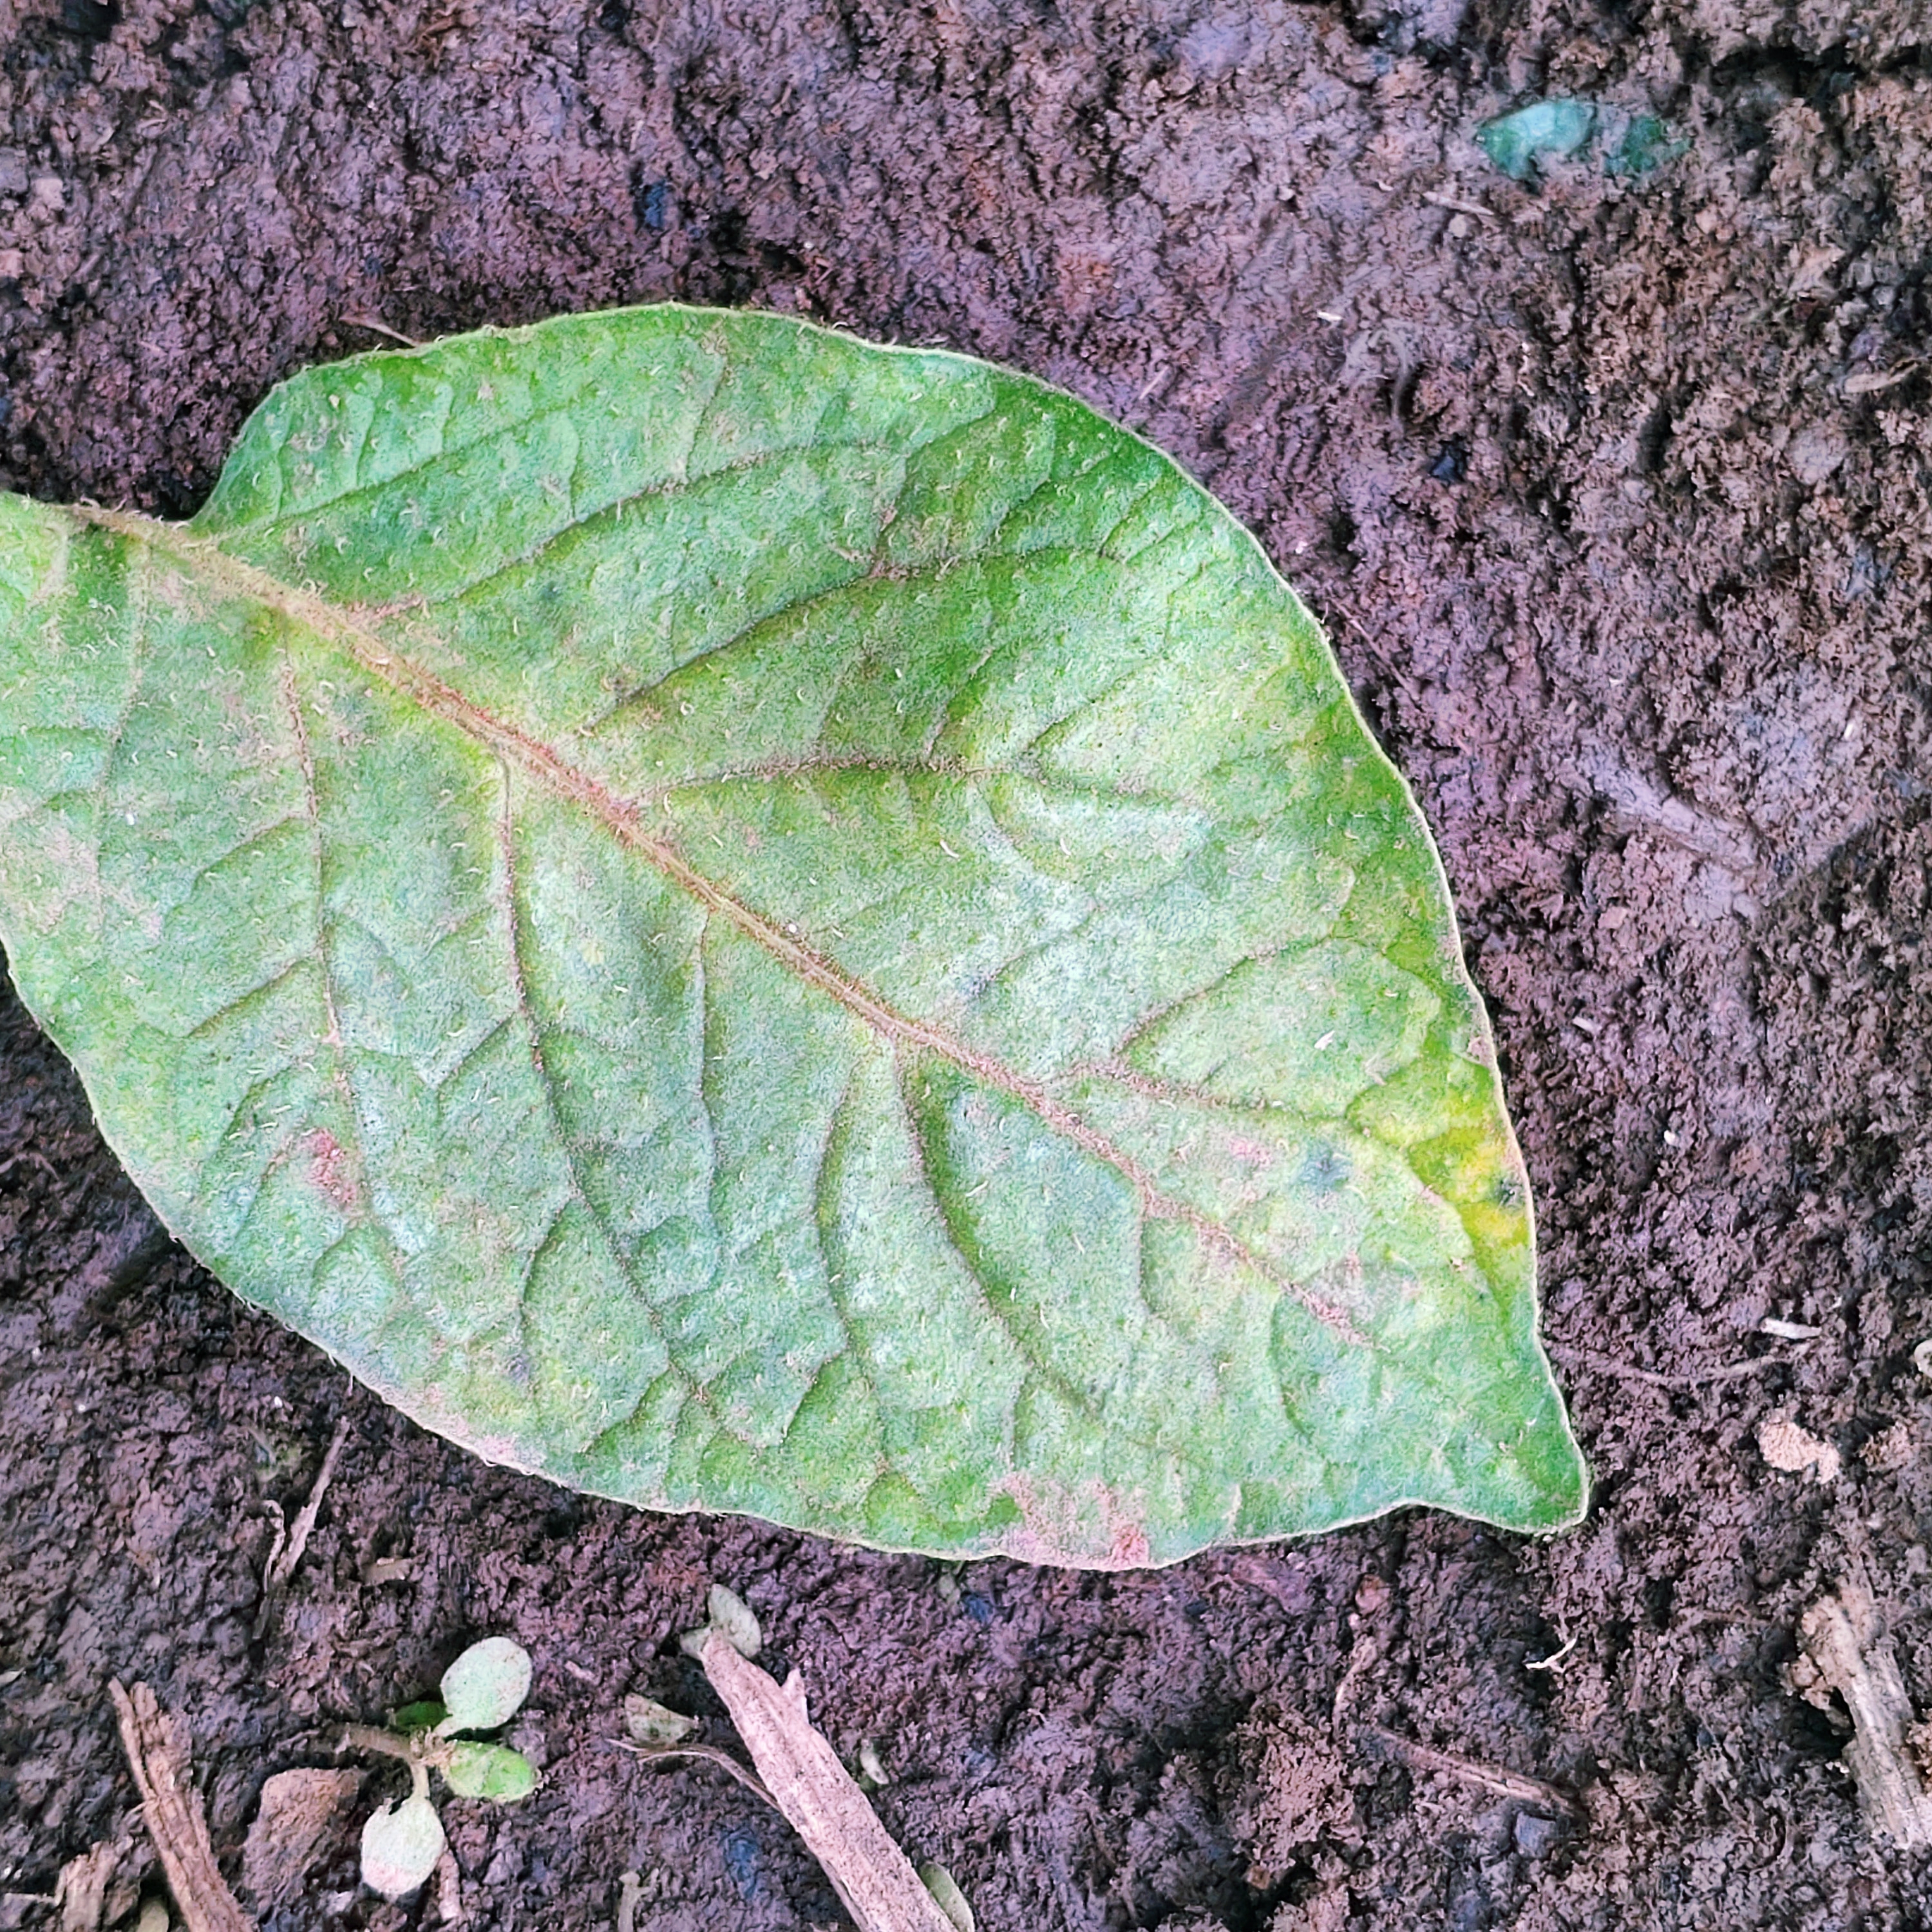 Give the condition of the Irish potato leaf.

late blight
